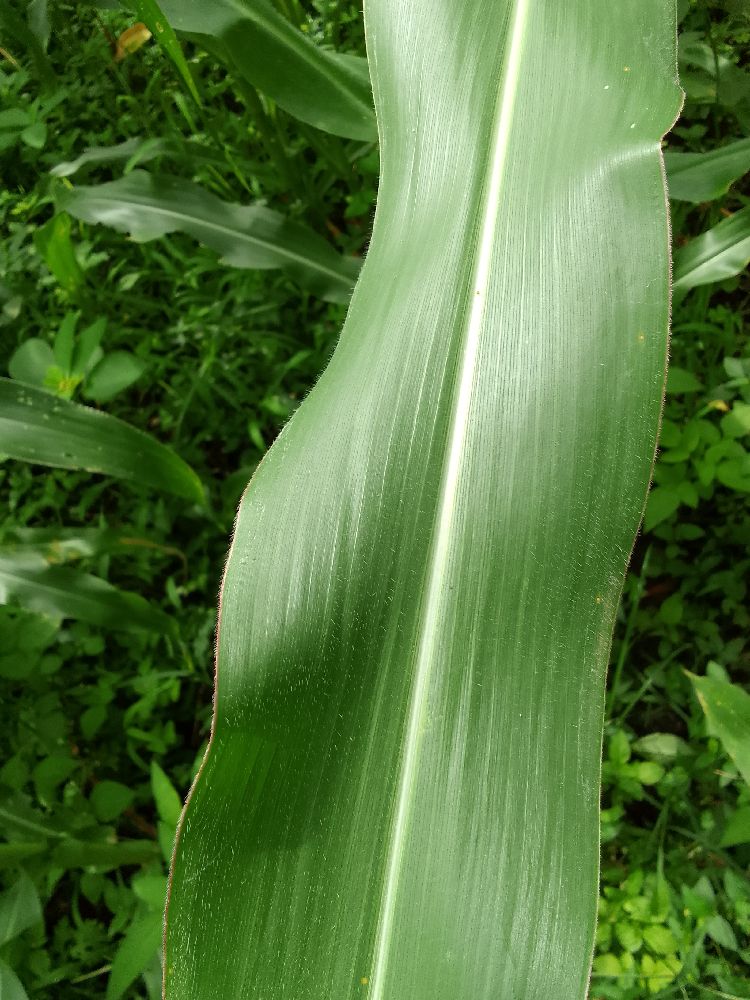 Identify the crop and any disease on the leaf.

maize, healthy
